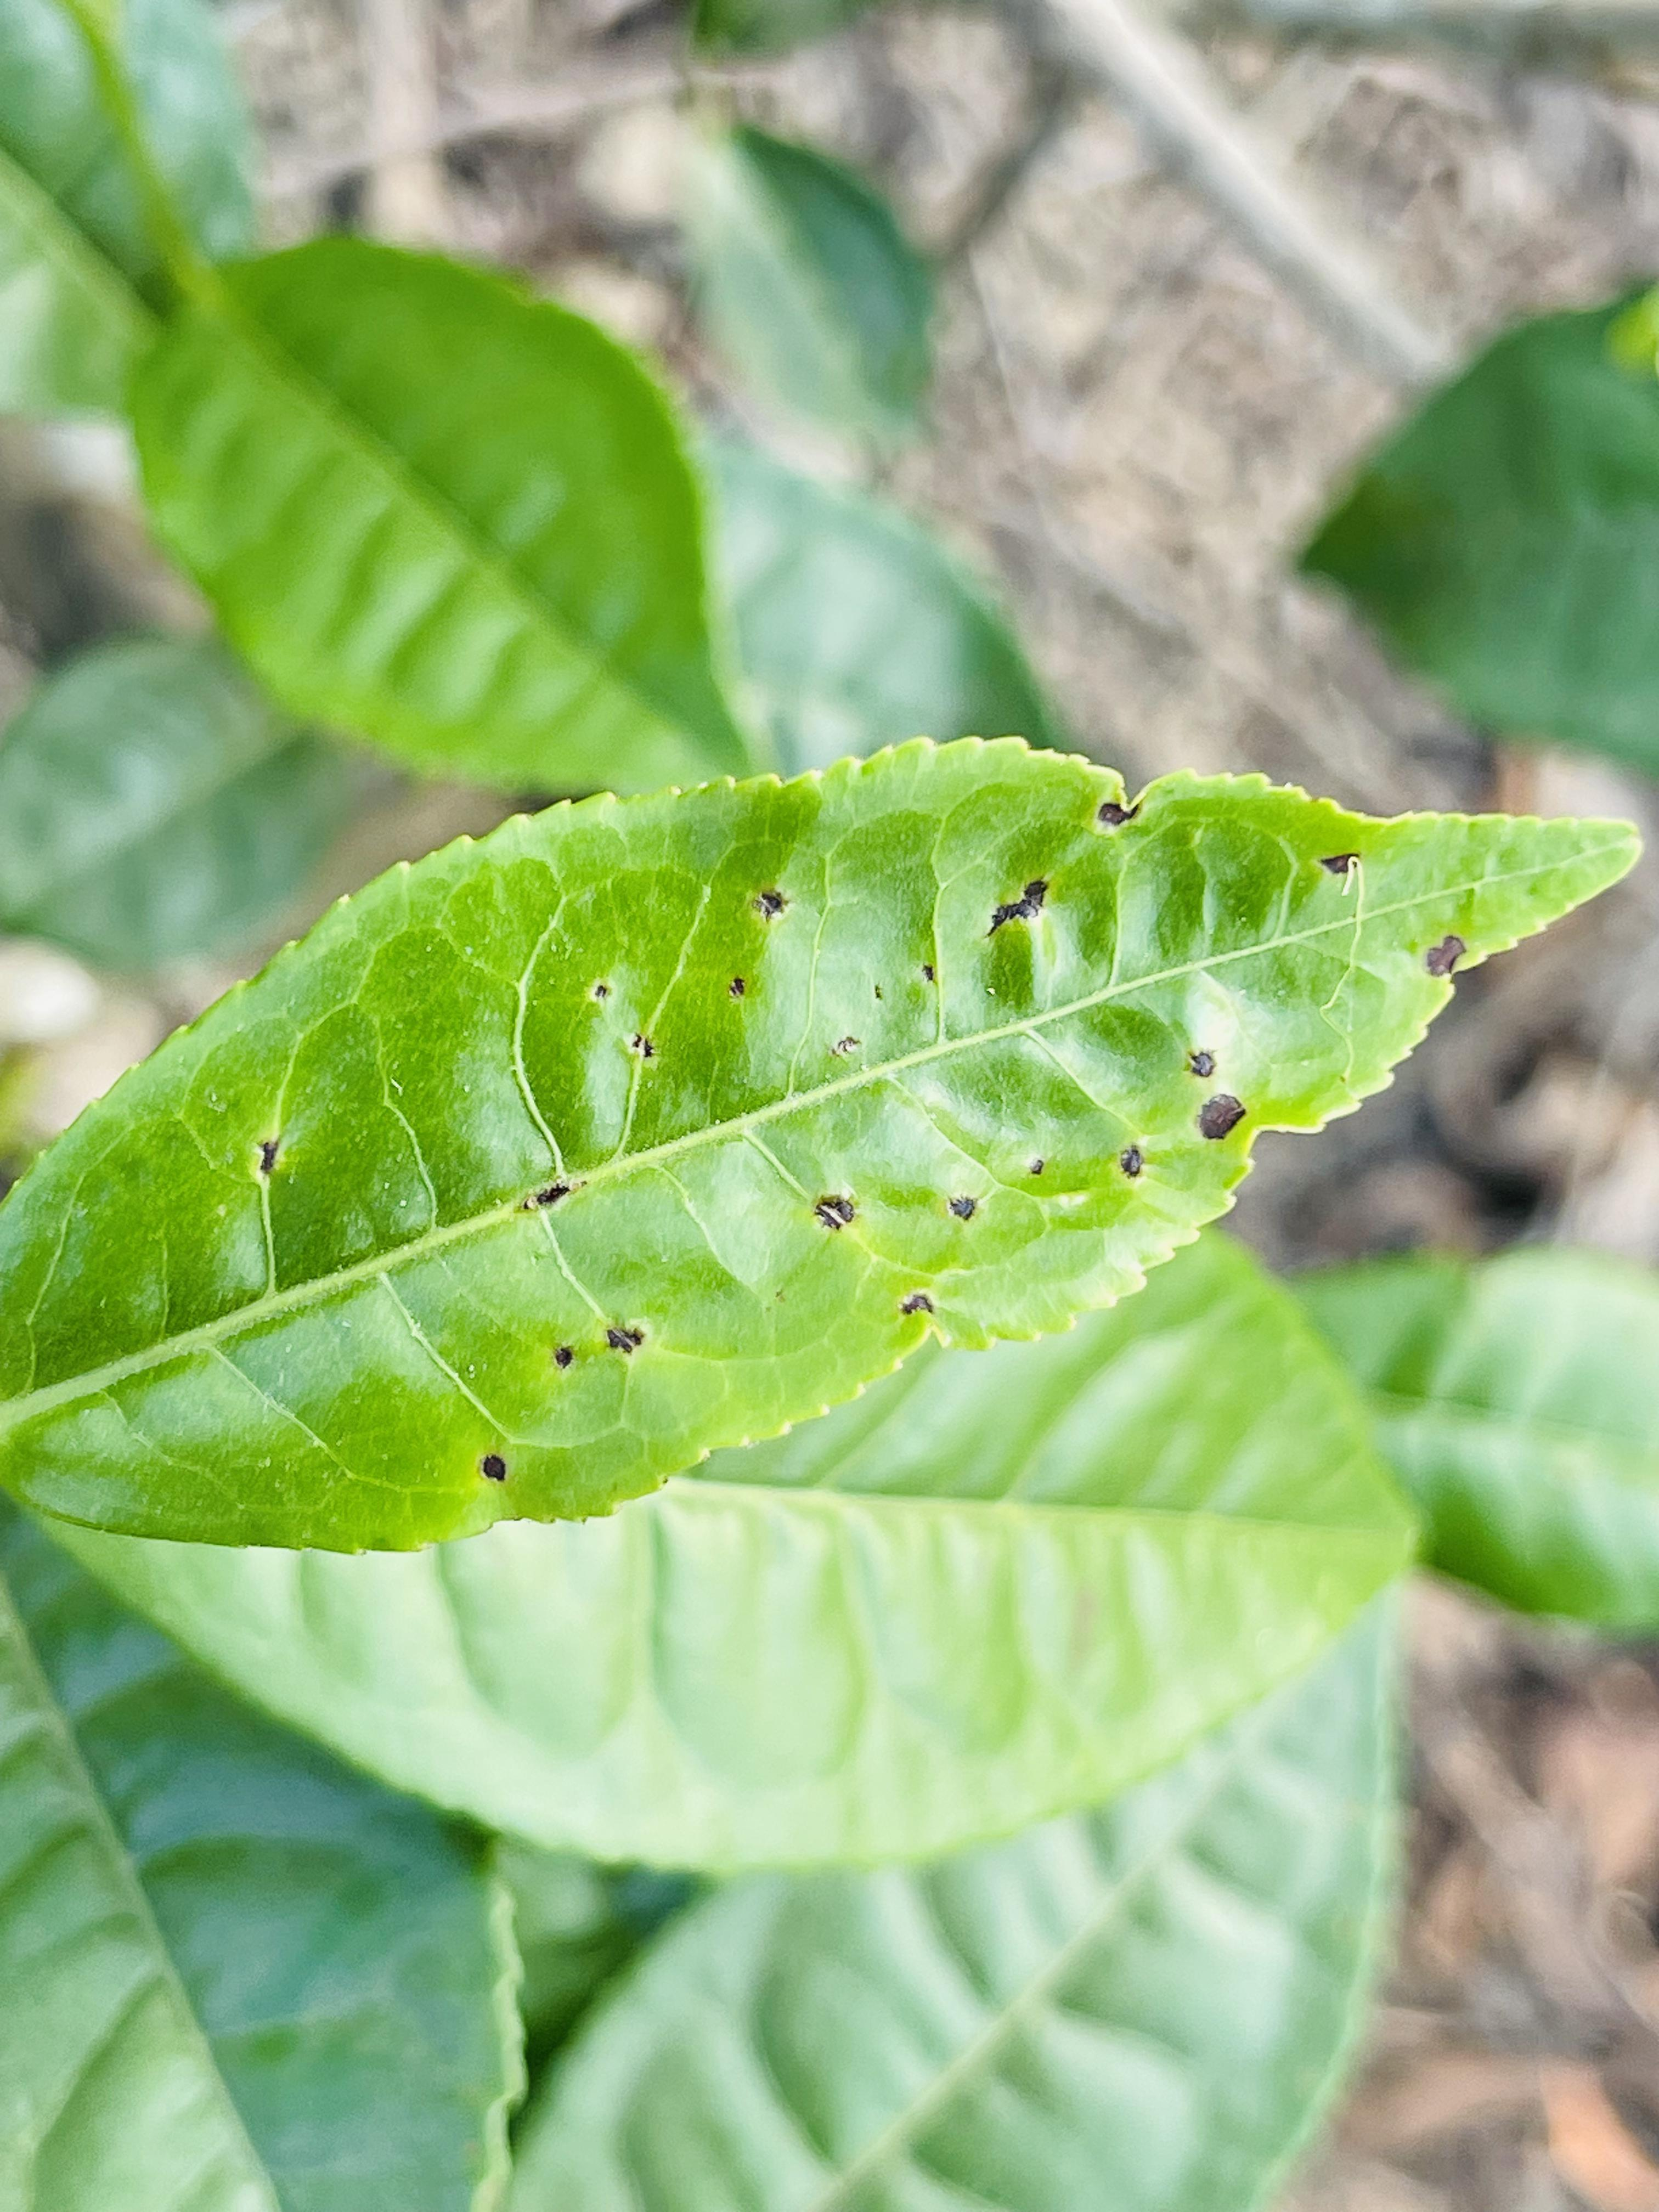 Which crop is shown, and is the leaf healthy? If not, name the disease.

tea, helopeltis
